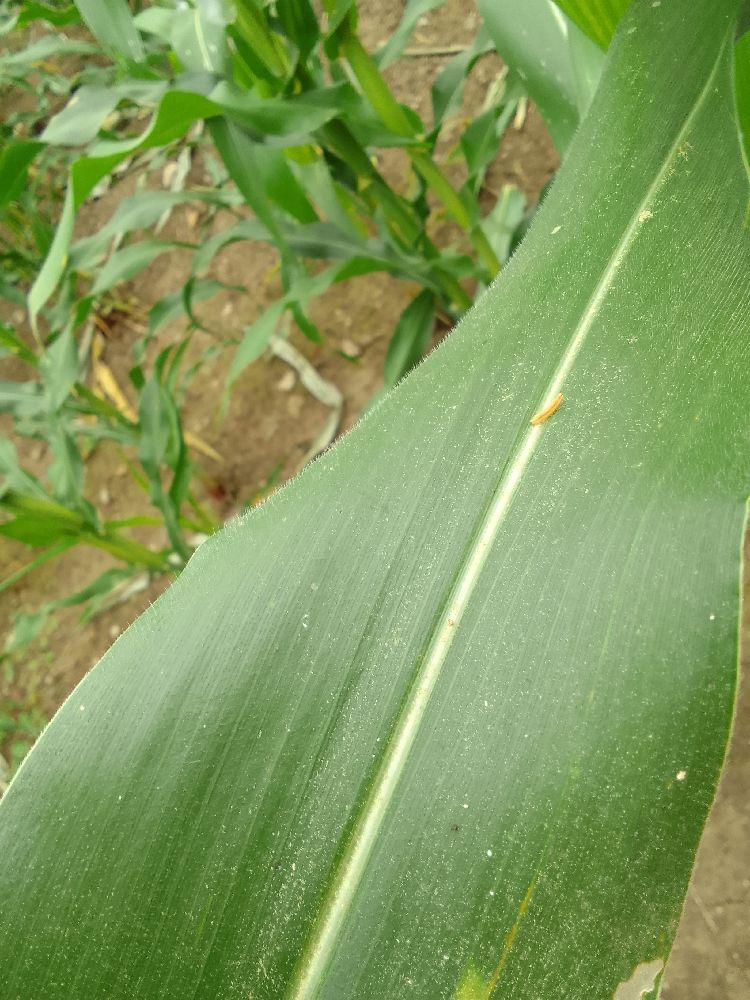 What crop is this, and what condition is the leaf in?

maize, healthy
